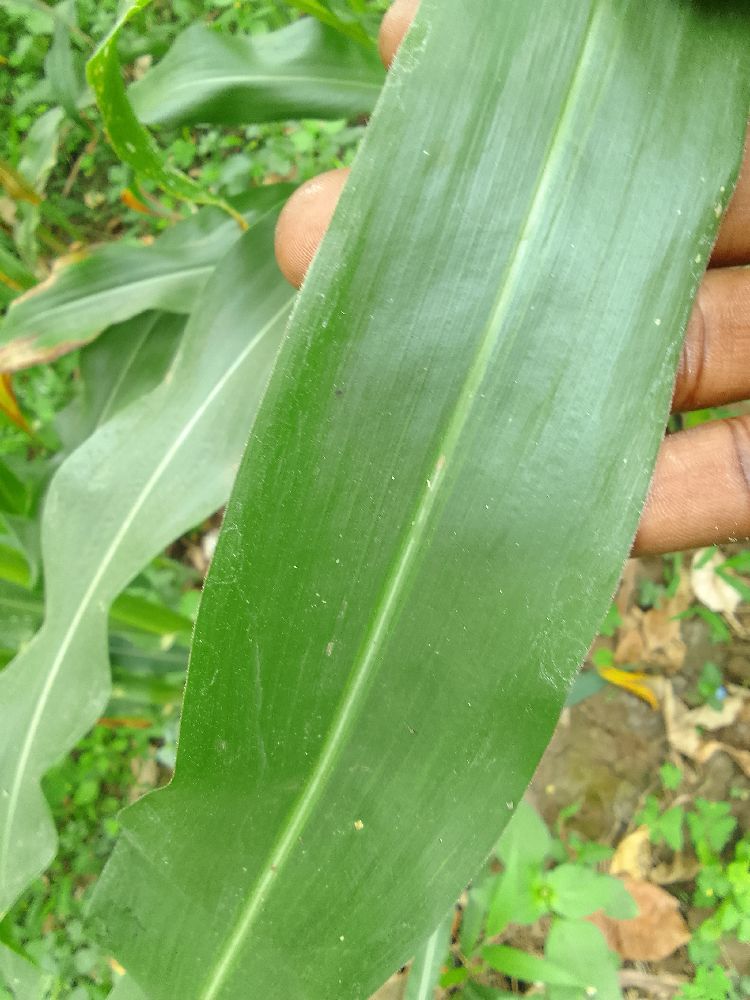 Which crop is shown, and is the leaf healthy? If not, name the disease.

maize, healthy
